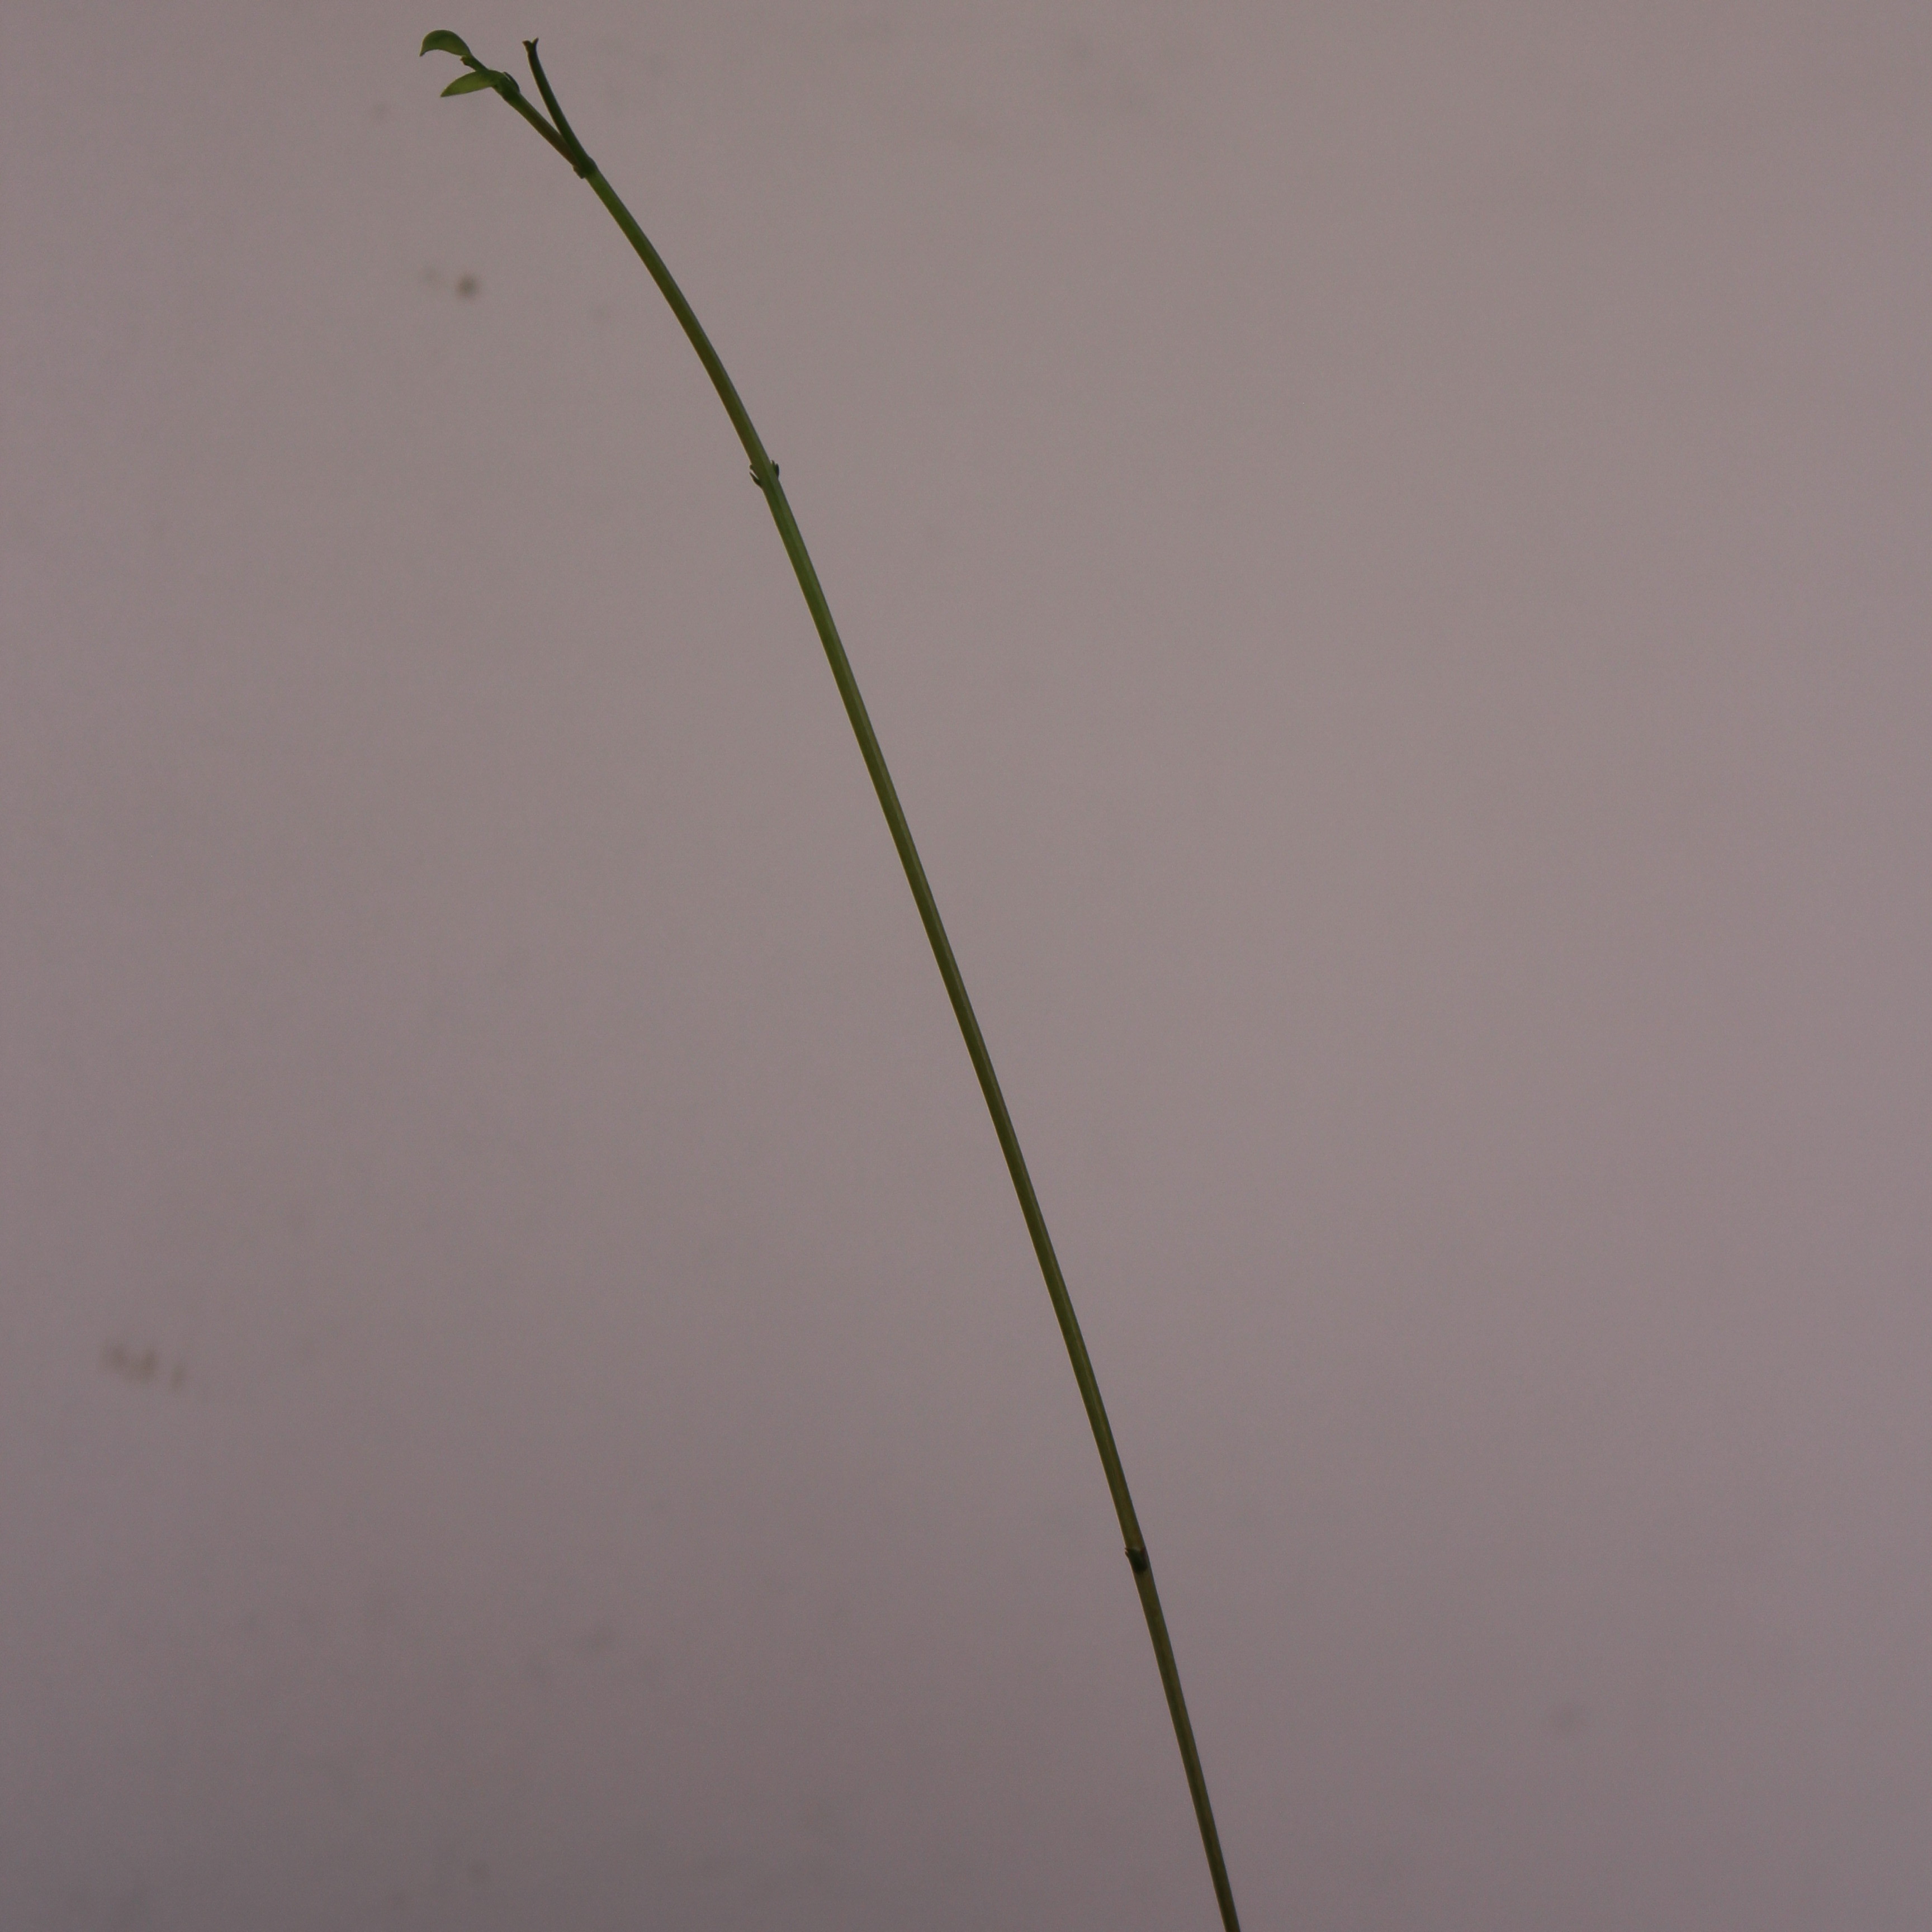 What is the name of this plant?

Vicia sativa
